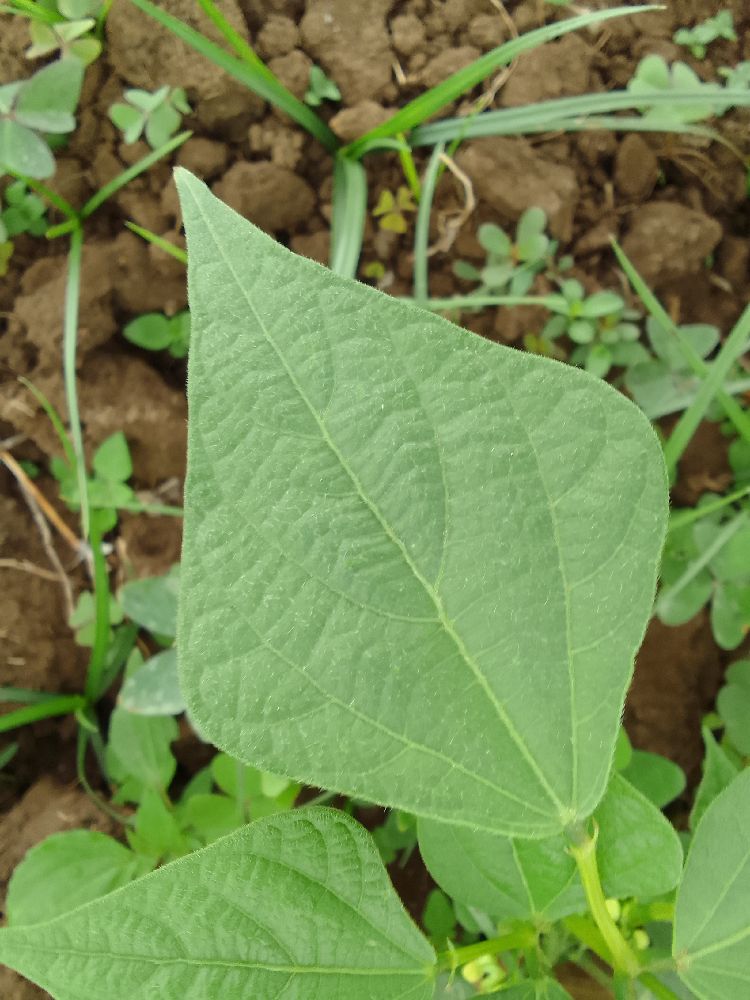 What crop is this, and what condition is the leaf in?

common bean, healthy
